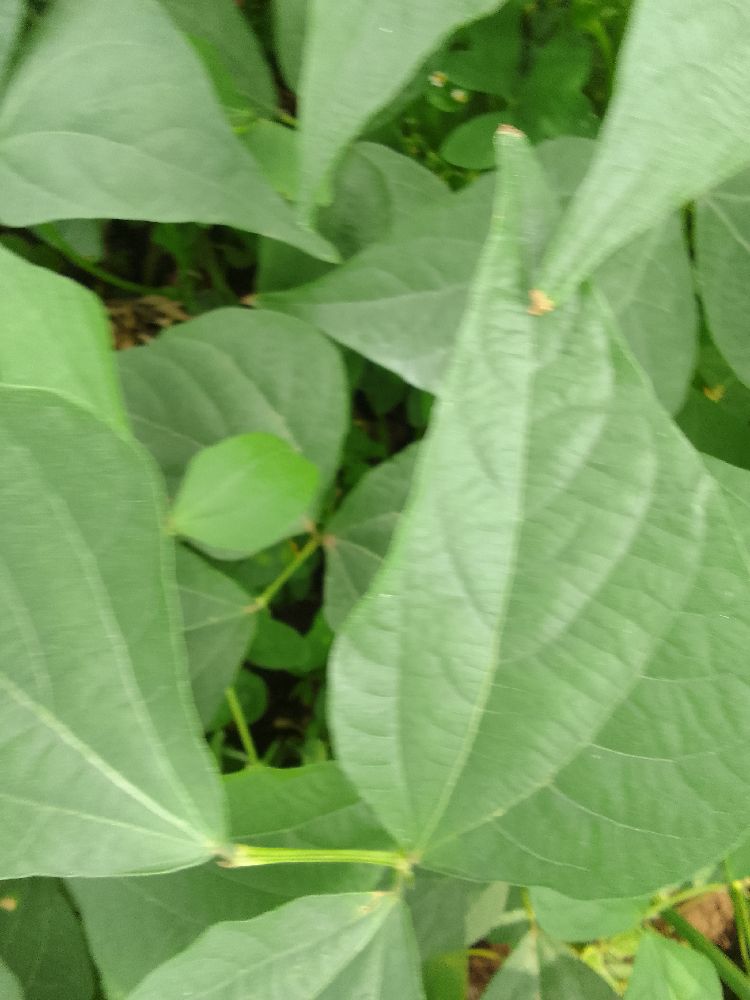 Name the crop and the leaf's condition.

common bean, healthy
